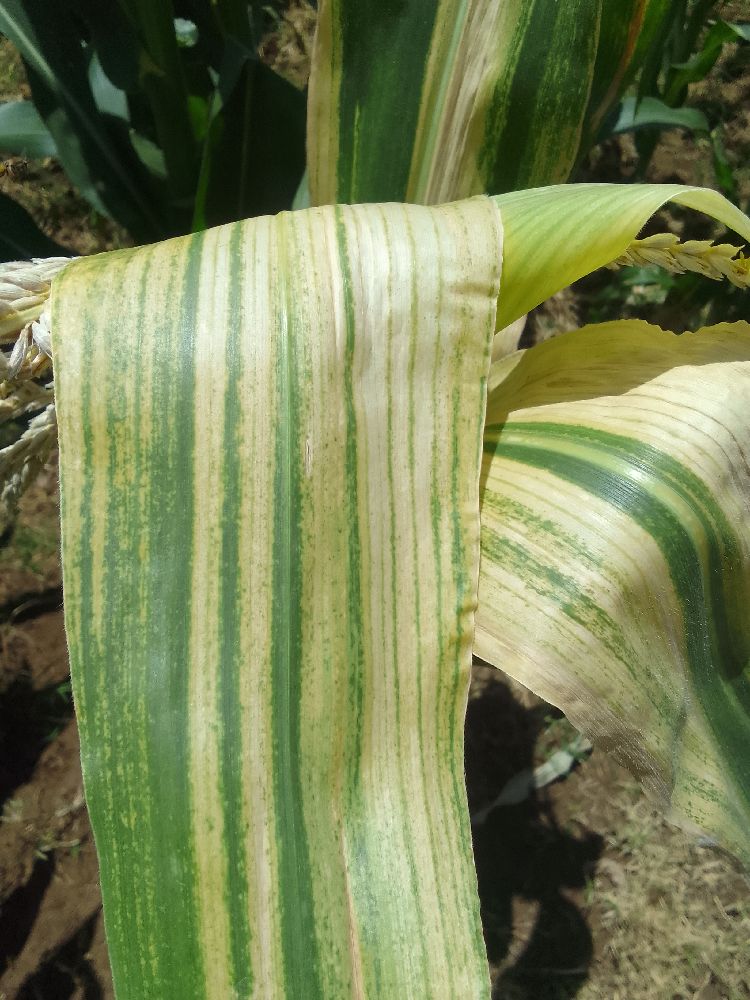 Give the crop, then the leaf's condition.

maize, maize lethal necrosis
